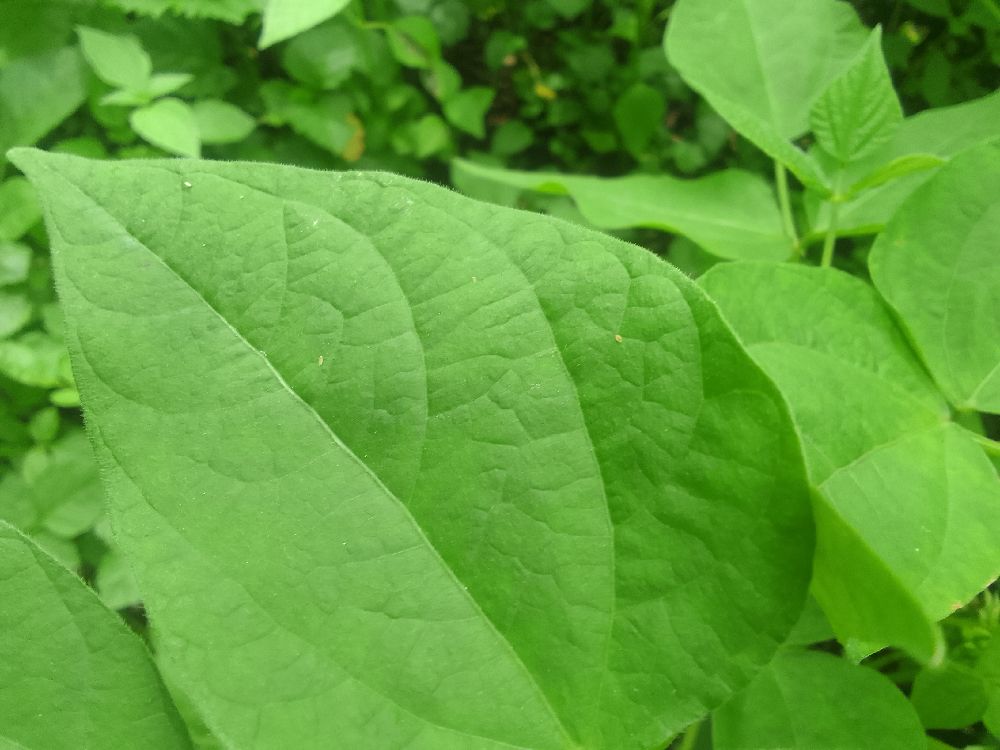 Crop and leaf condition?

common bean, healthy
